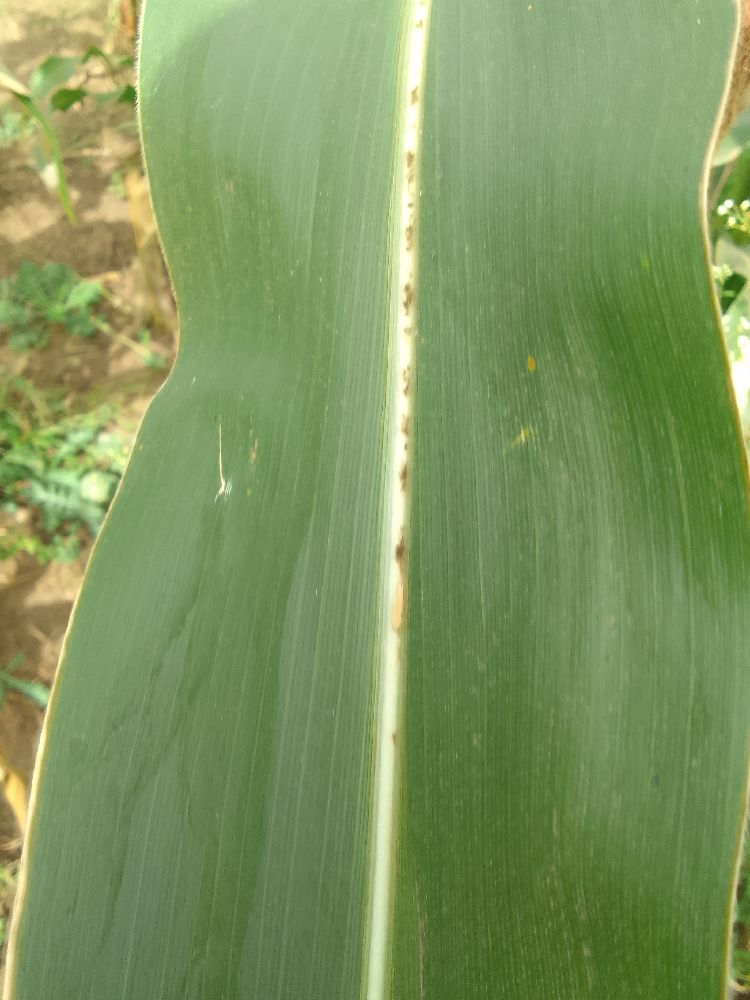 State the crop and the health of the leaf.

maize, healthy
